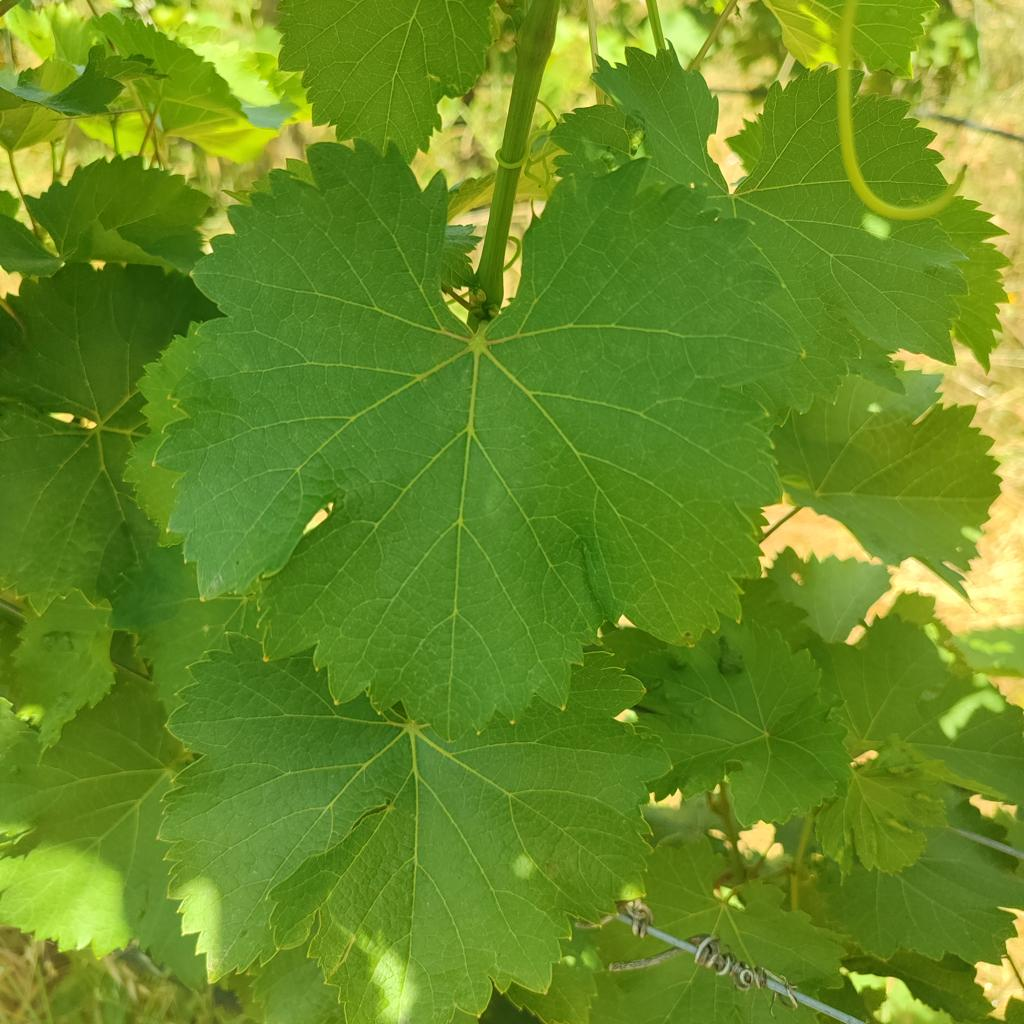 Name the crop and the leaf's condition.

grapevine, healthy
